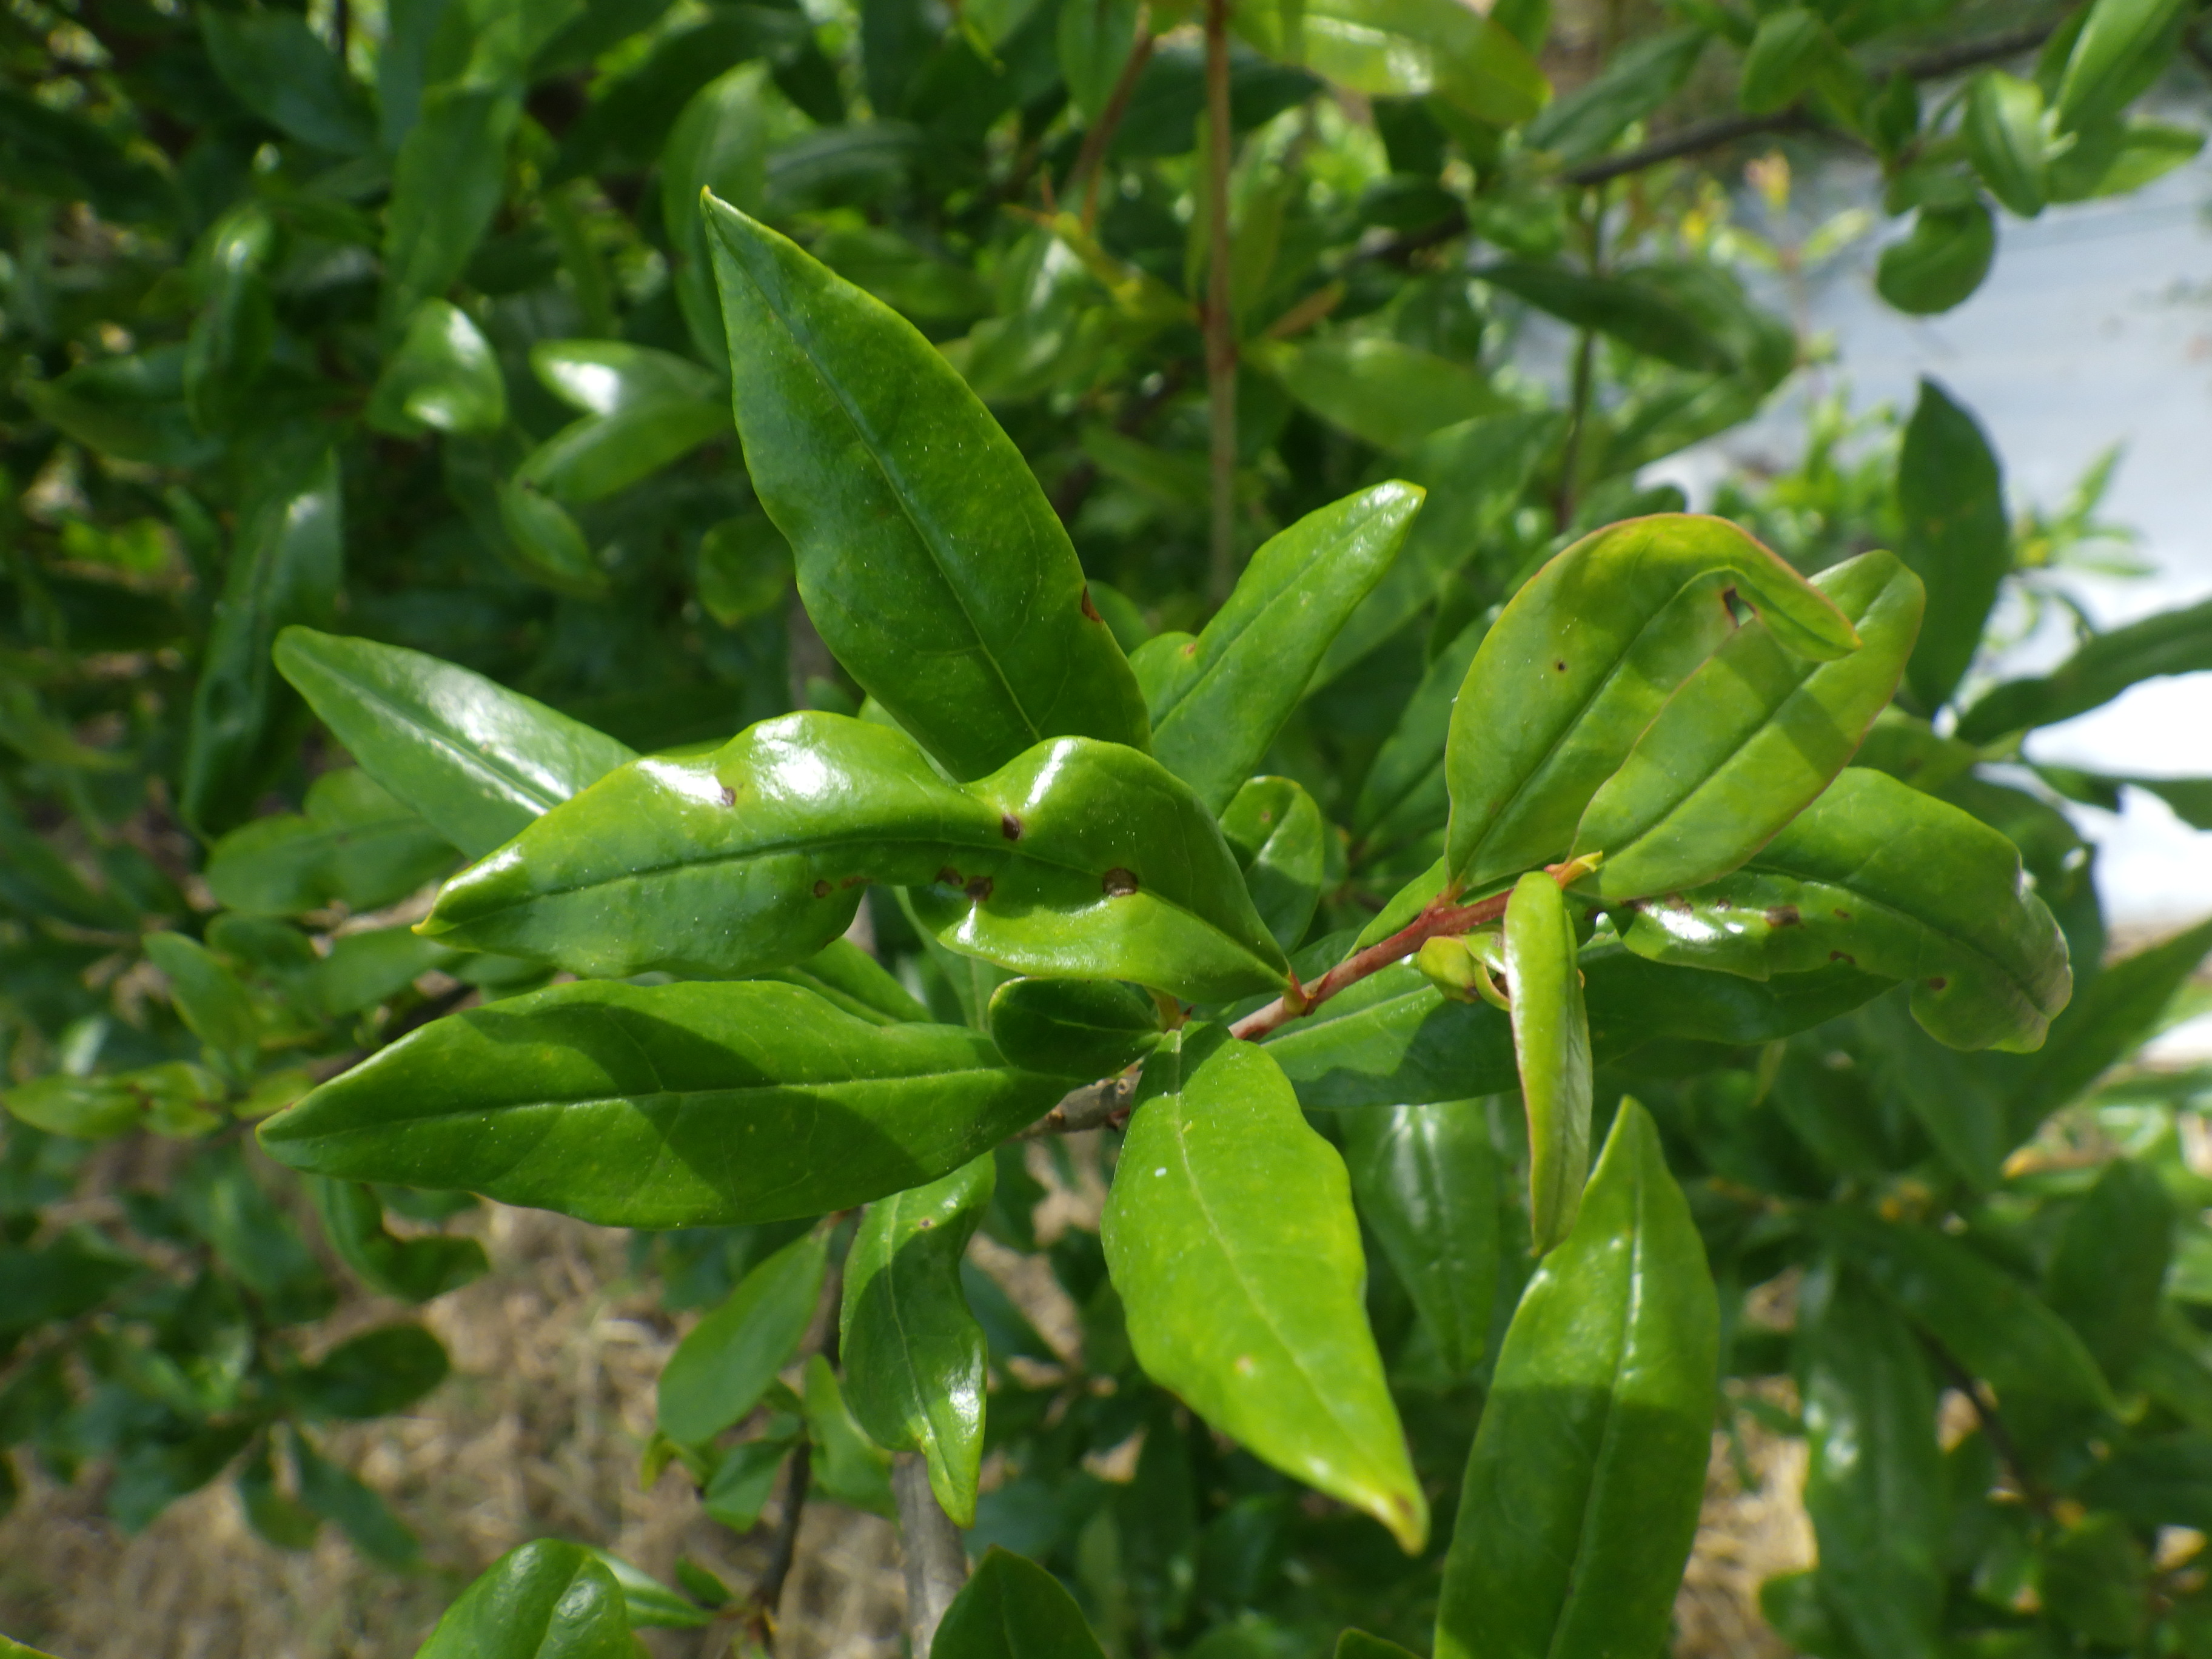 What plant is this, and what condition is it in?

pomegranate, coniella granati
